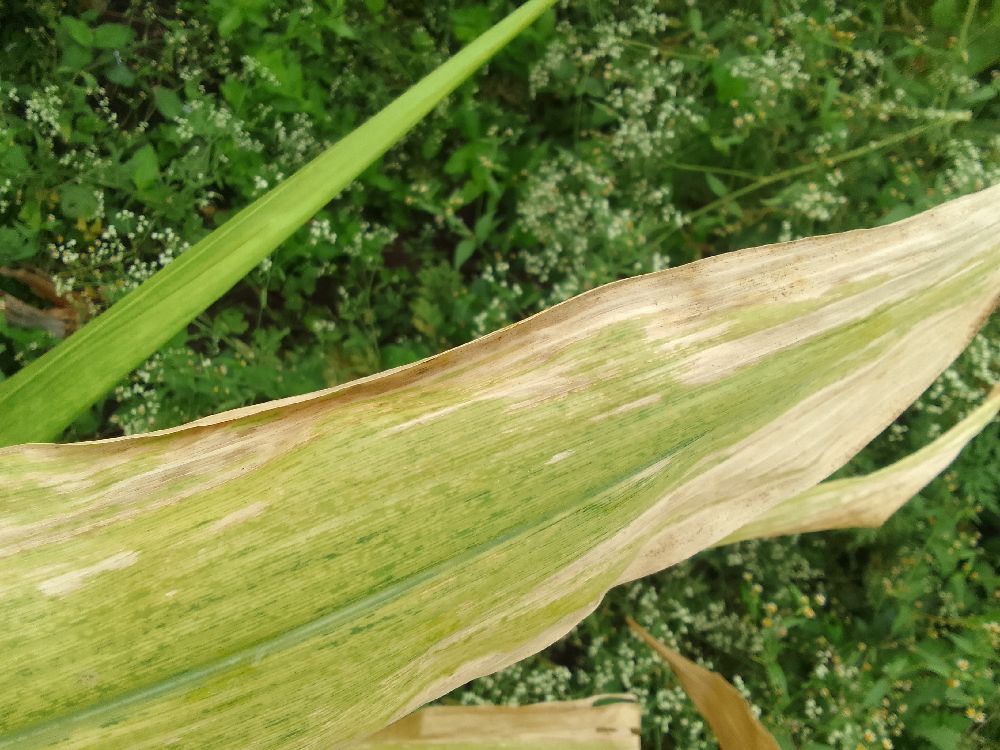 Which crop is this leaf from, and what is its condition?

maize, maize lethal necrosis
